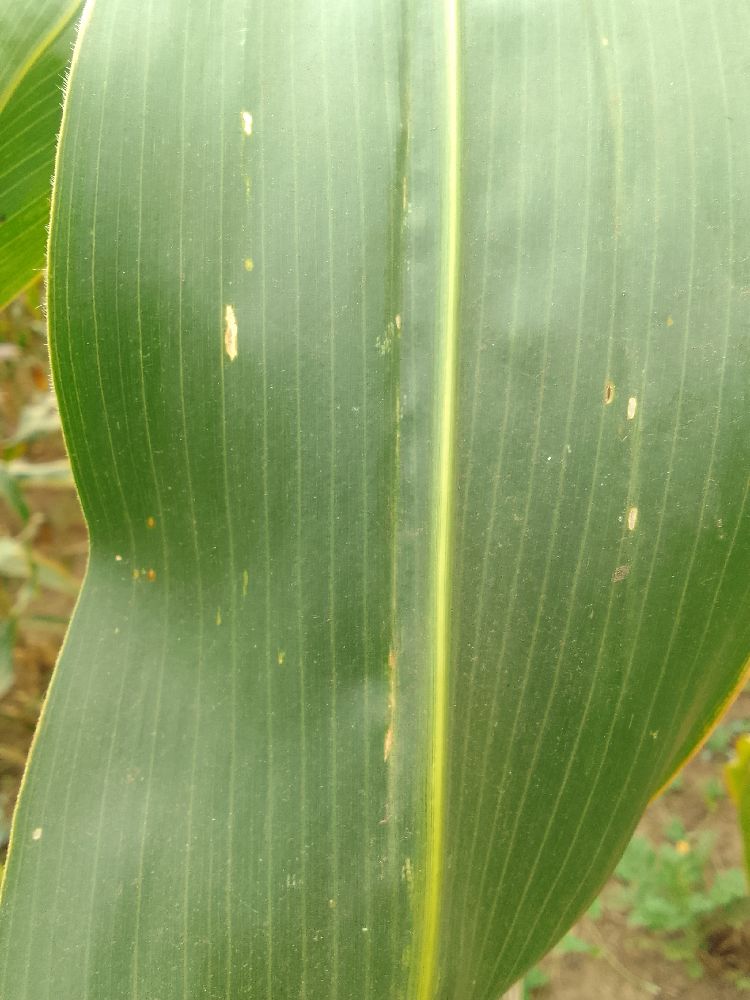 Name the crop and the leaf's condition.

maize, healthy
